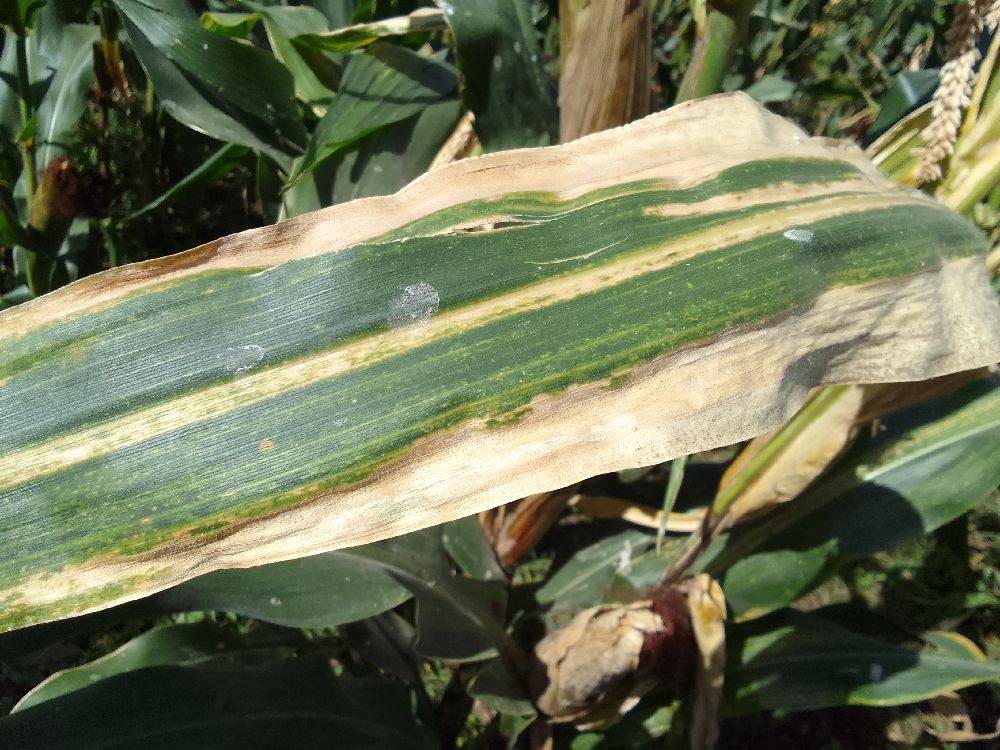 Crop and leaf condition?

maize, maize lethal necrosis
